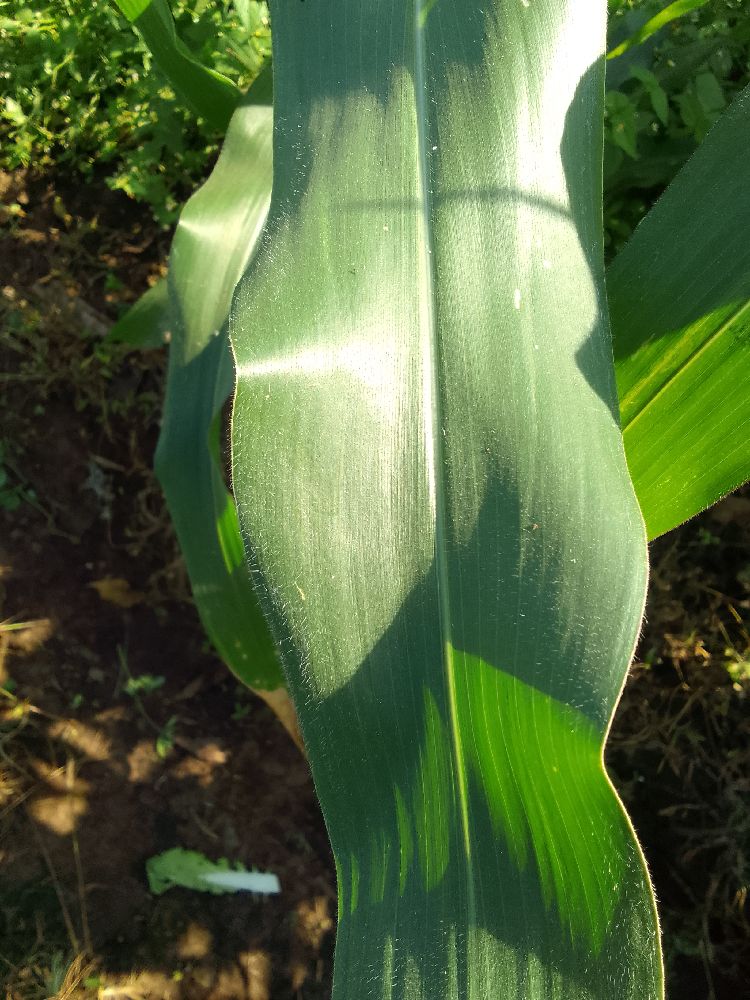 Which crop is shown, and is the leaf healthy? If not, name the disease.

maize, healthy
